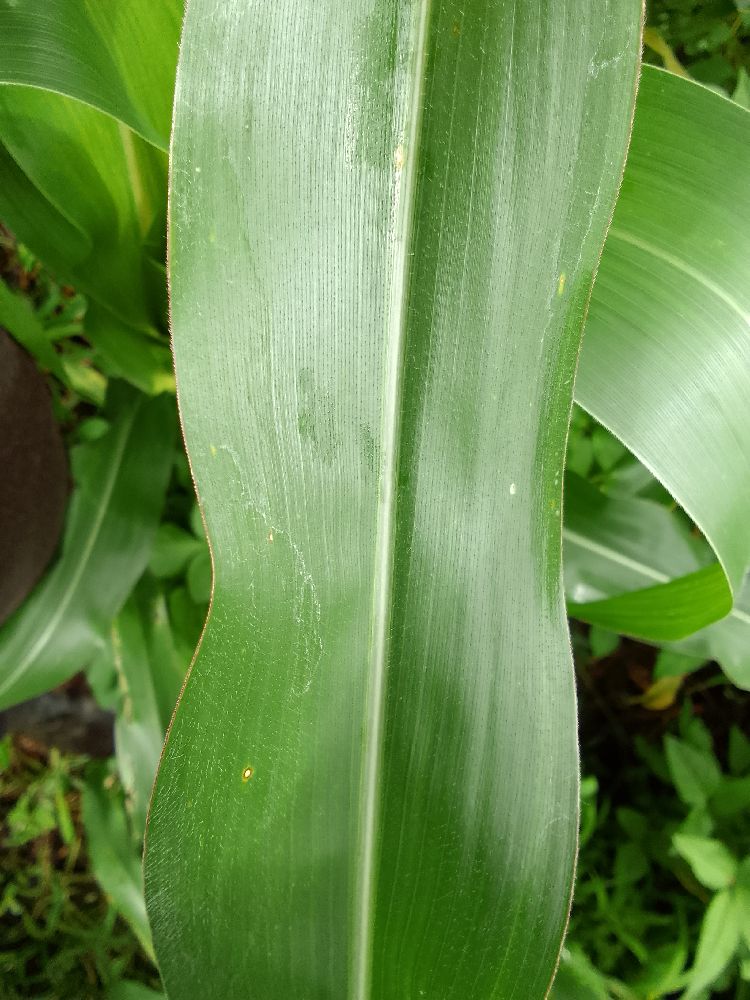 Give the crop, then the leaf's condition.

maize, healthy
